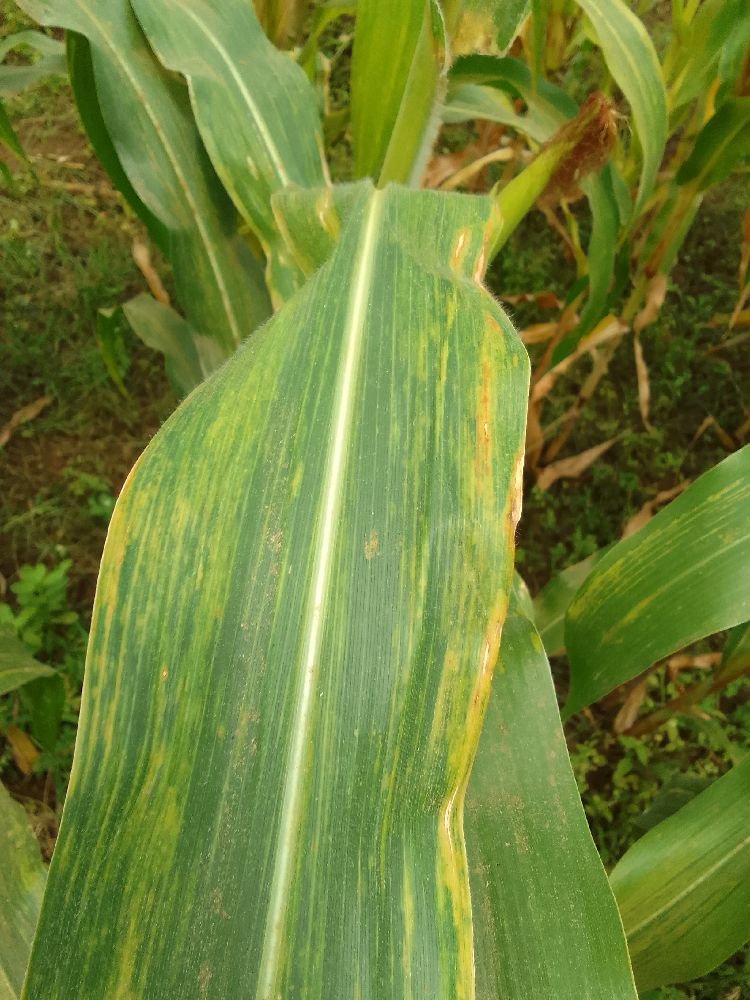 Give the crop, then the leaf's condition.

maize, maize lethal necrosis
